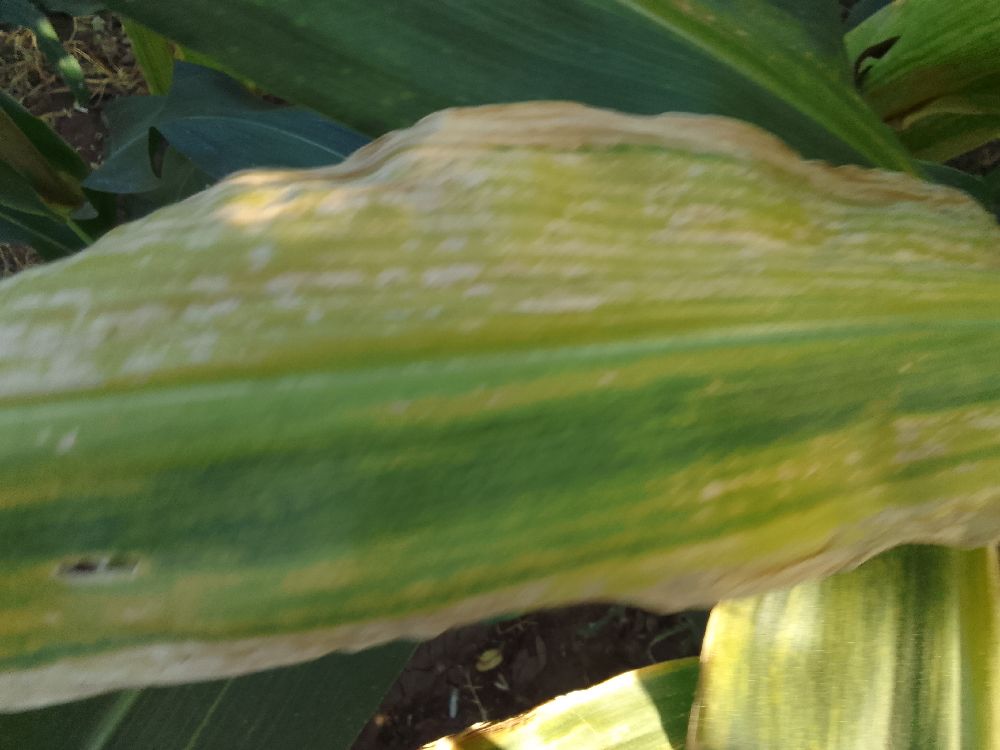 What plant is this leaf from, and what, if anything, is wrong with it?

maize, maize lethal necrosis
